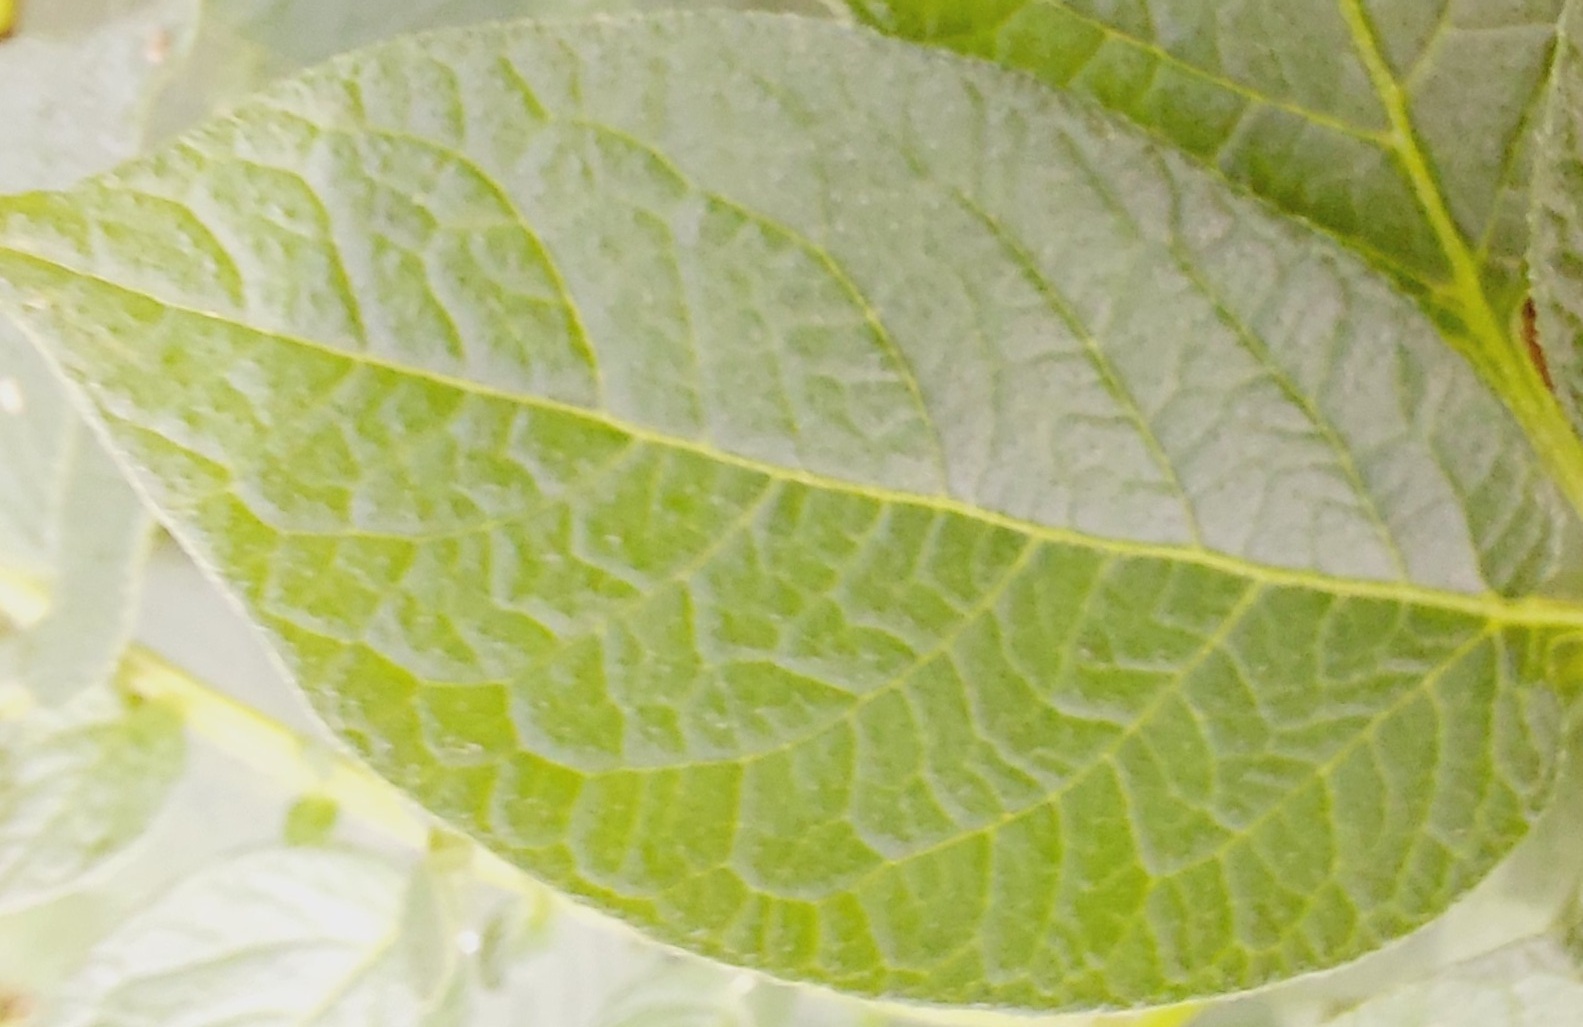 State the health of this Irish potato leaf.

healthy
